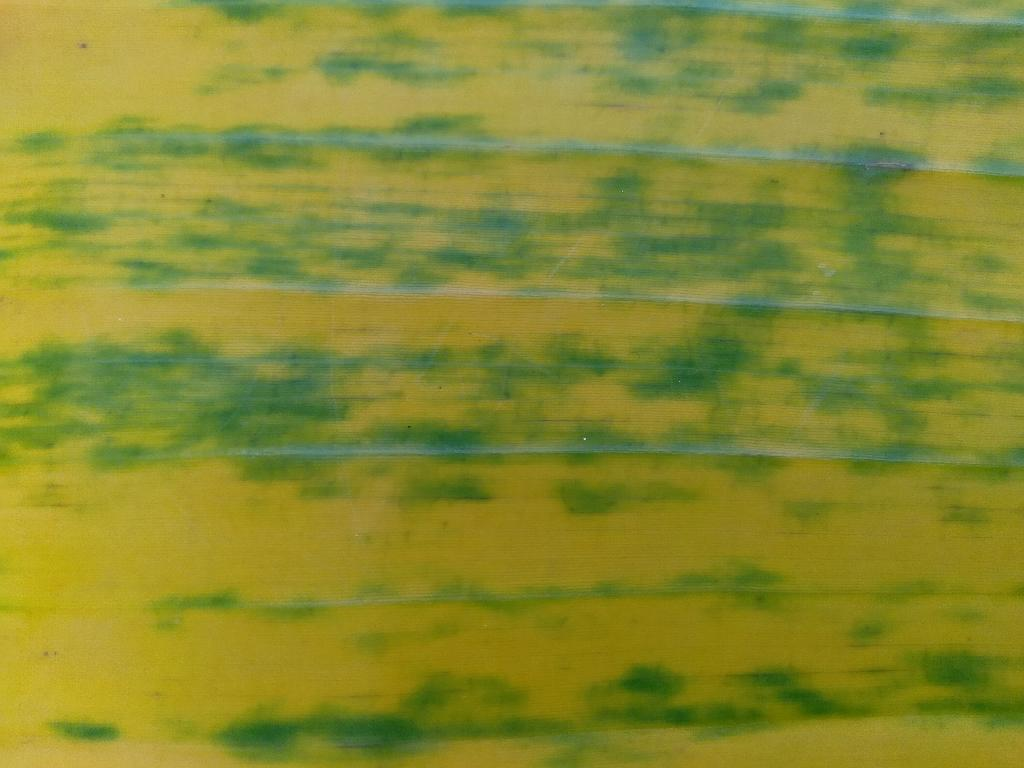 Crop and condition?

banana, fusarium wilt race 1
